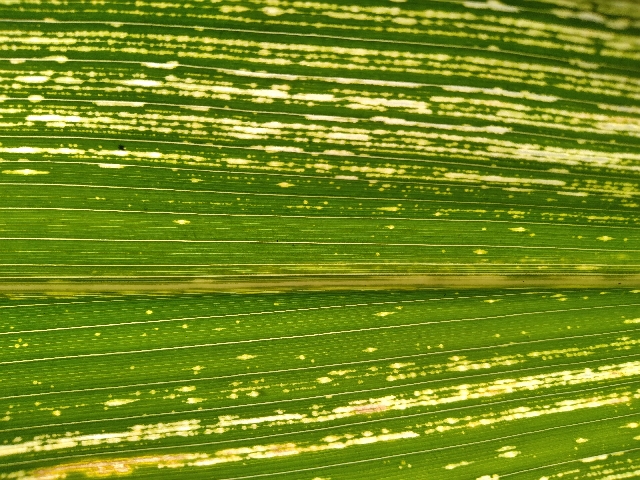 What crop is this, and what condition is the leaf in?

maize, maize streak virus
